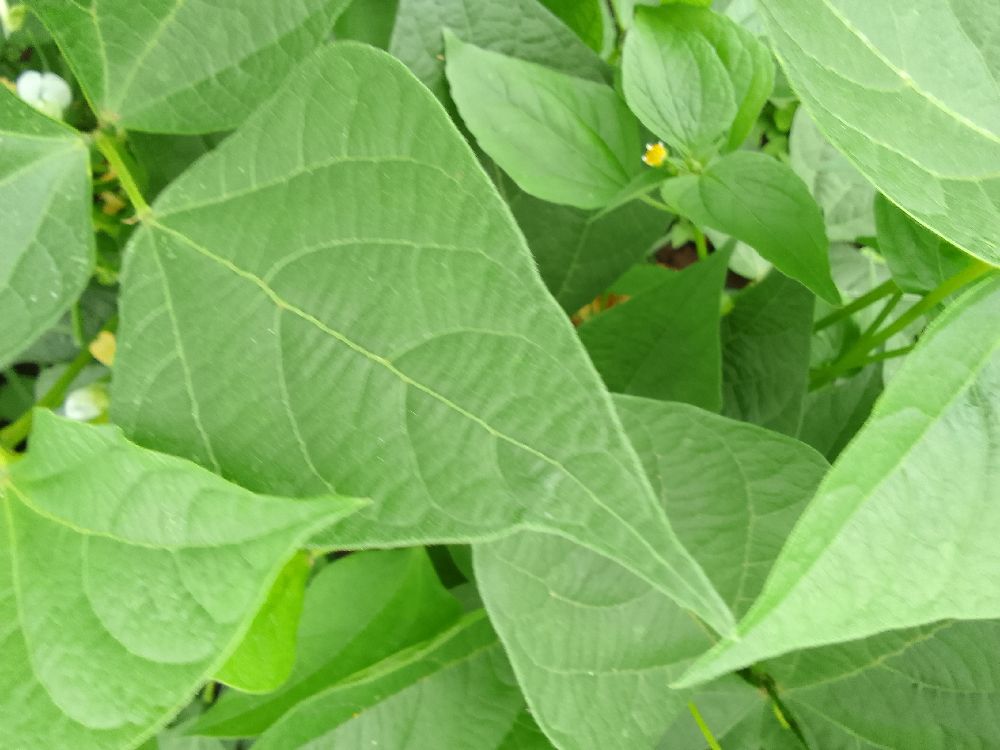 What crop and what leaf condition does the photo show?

common bean, healthy
